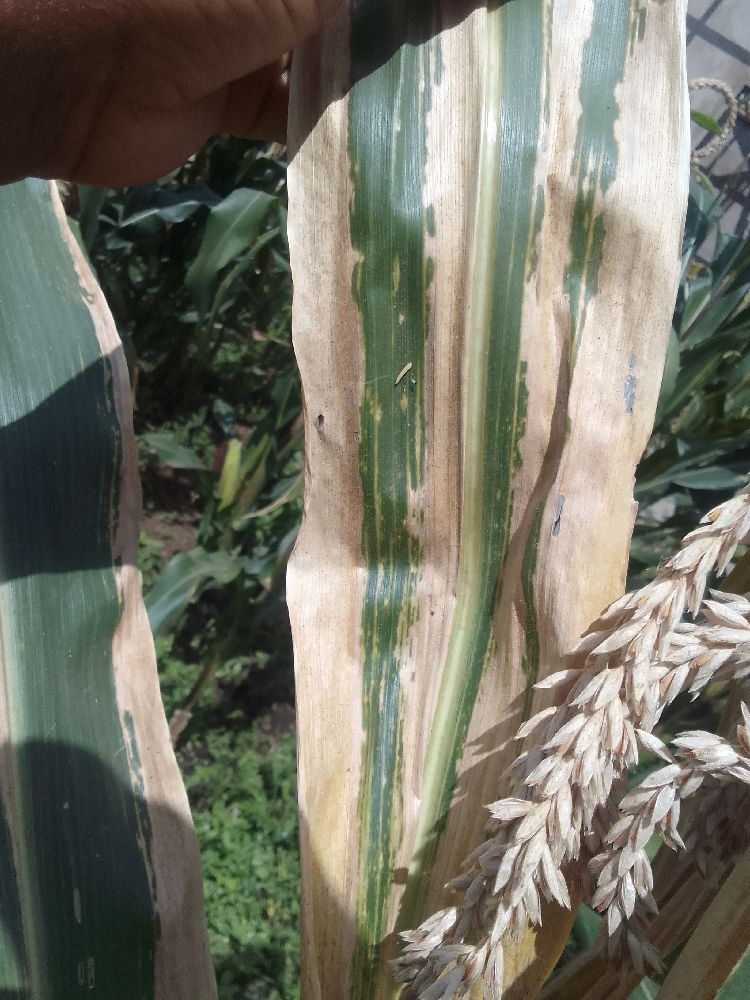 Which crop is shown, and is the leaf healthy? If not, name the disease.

maize, maize lethal necrosis
